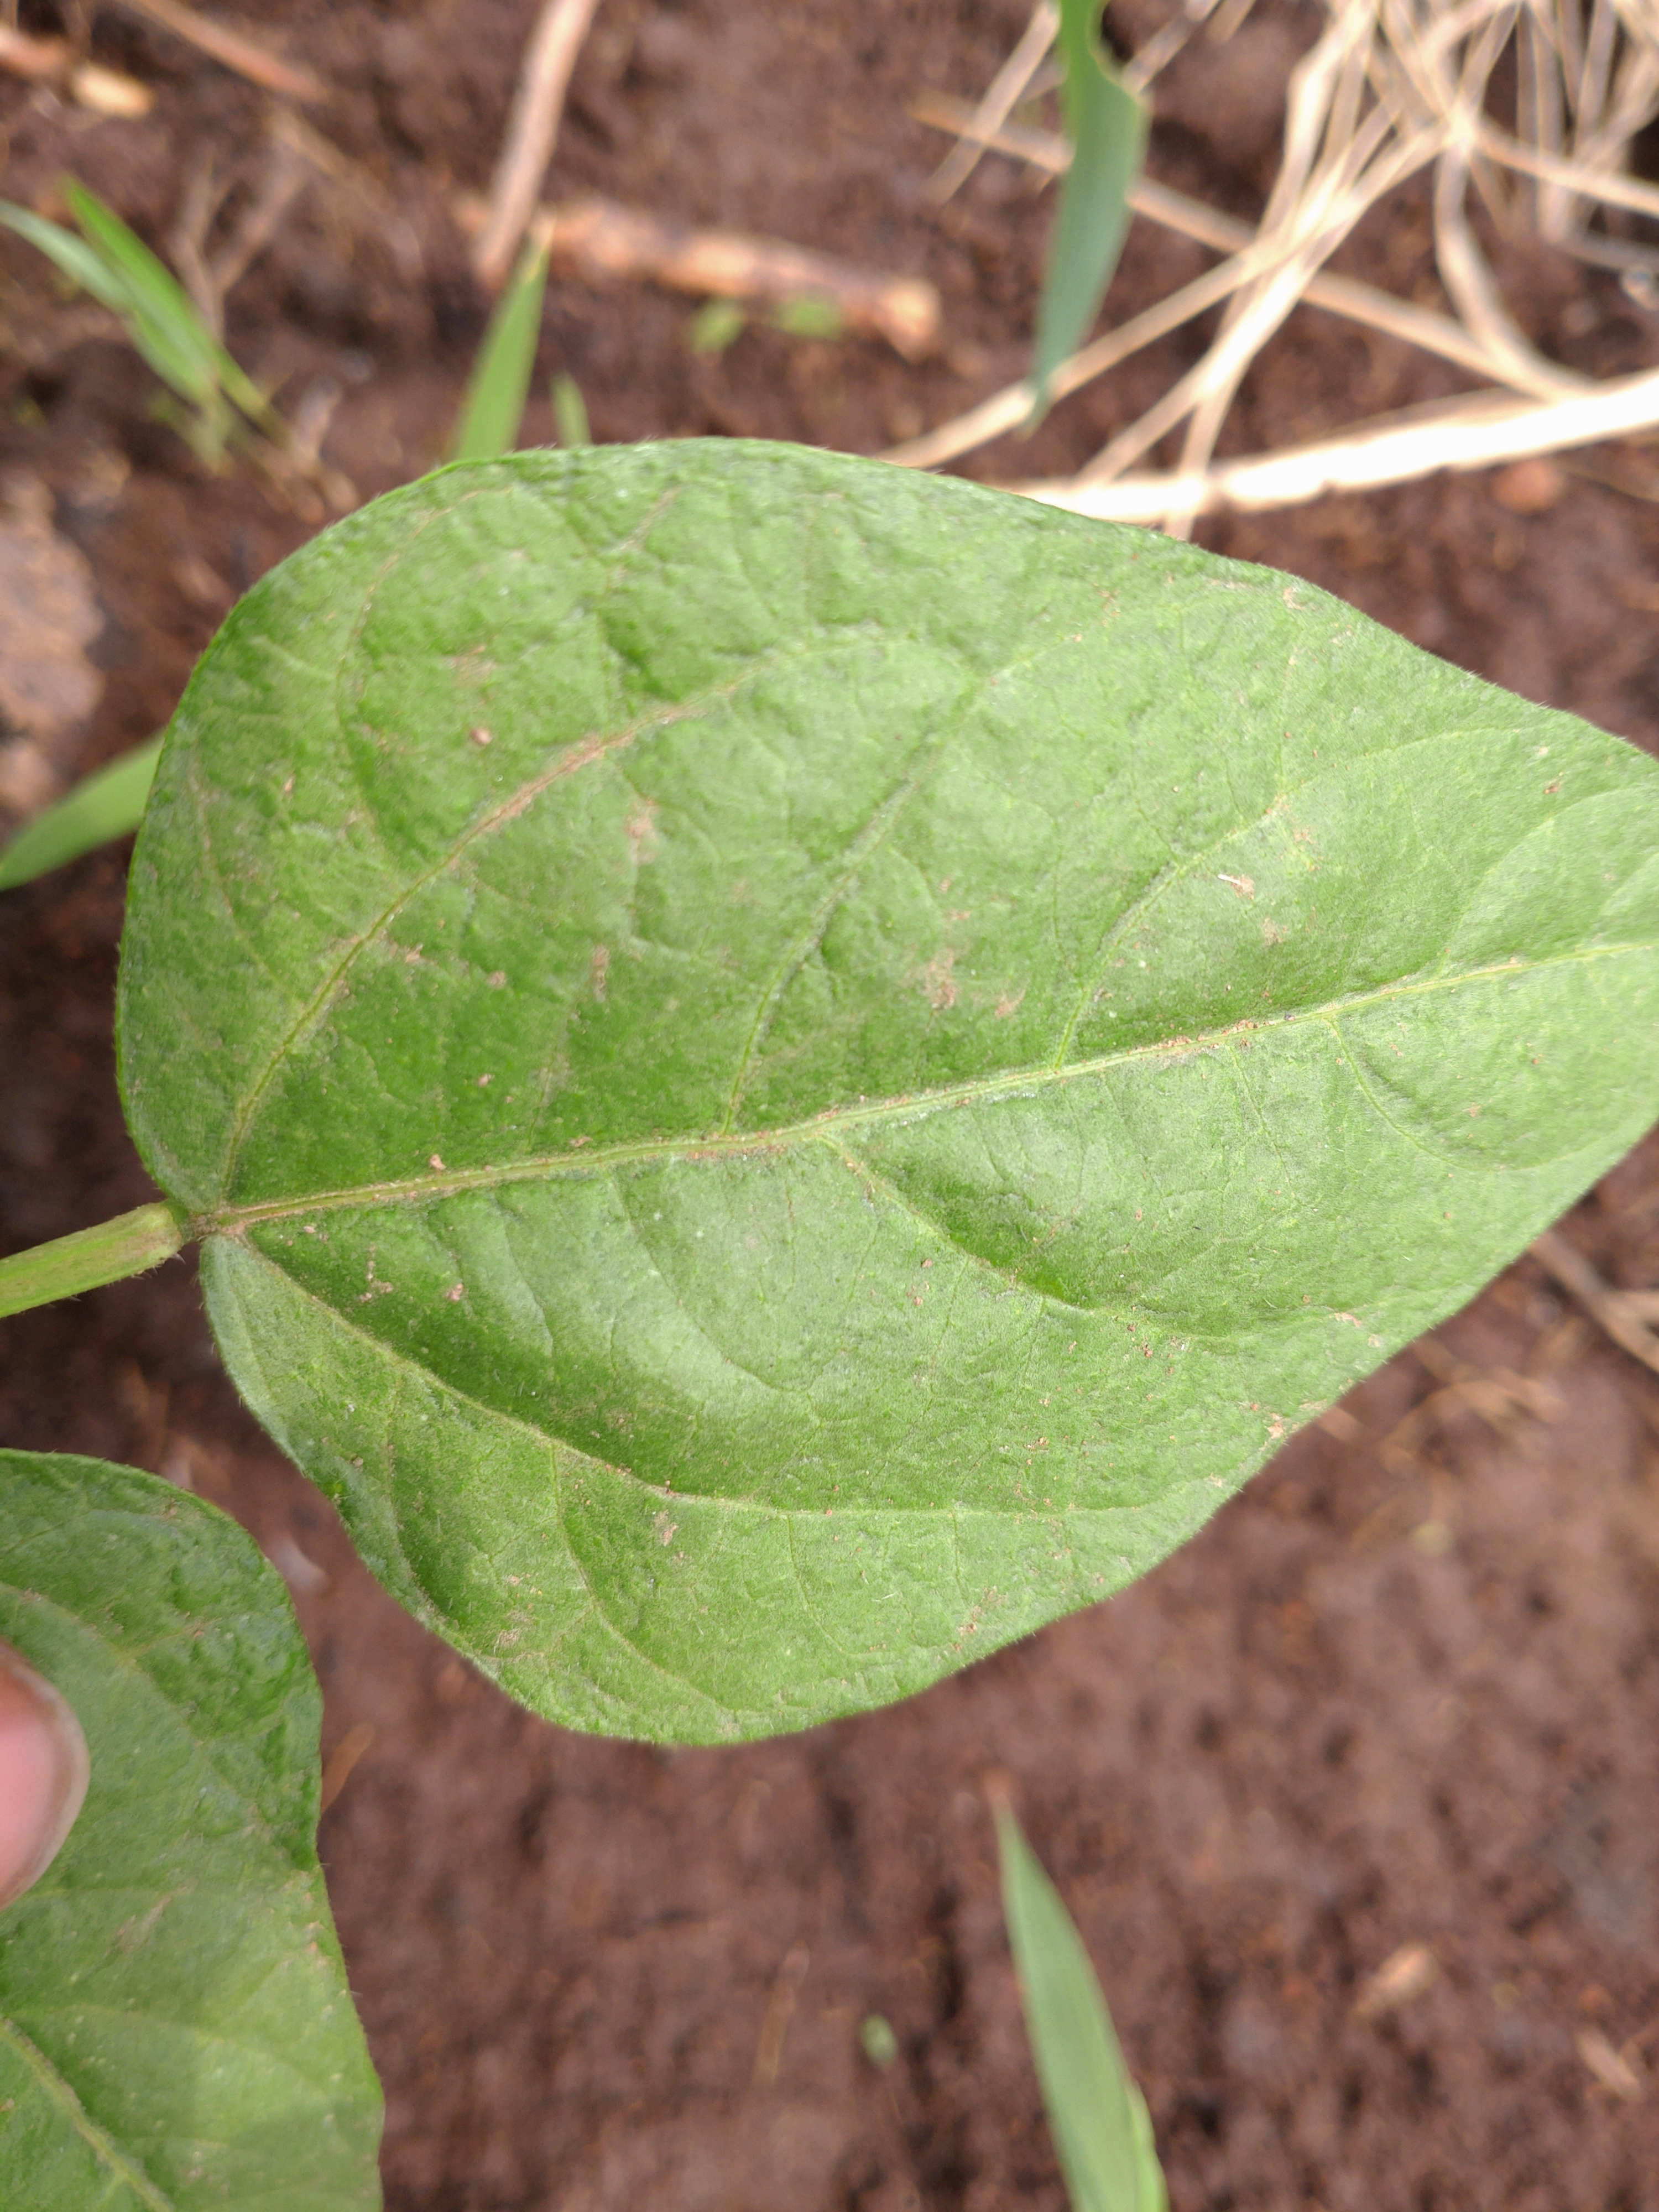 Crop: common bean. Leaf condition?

healthy
